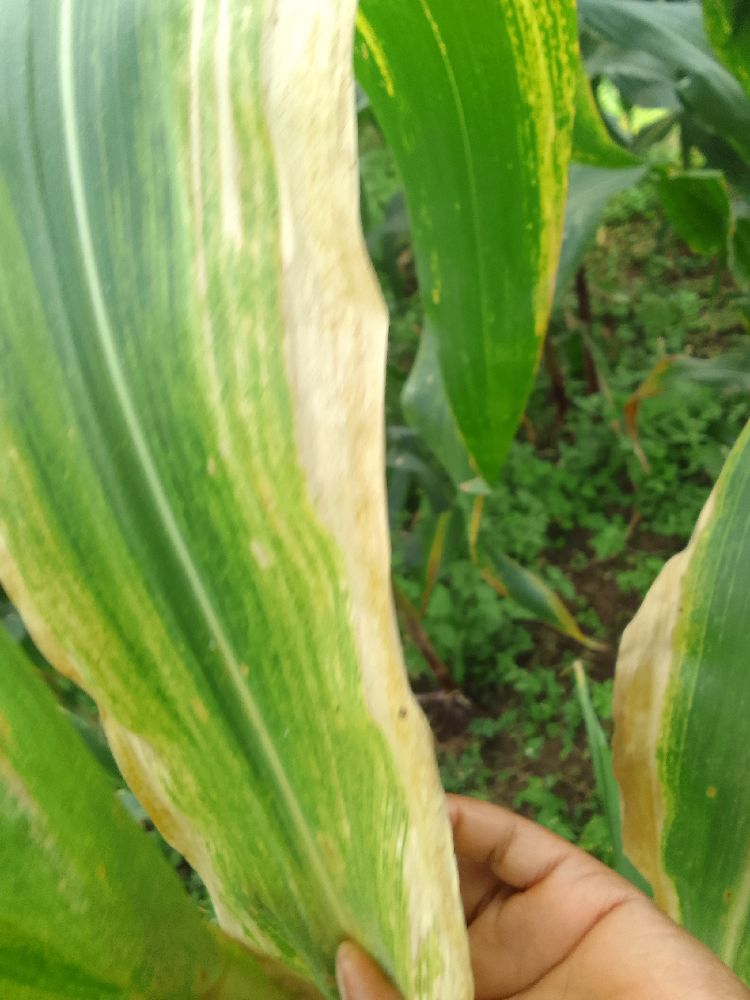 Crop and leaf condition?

maize, maize lethal necrosis
